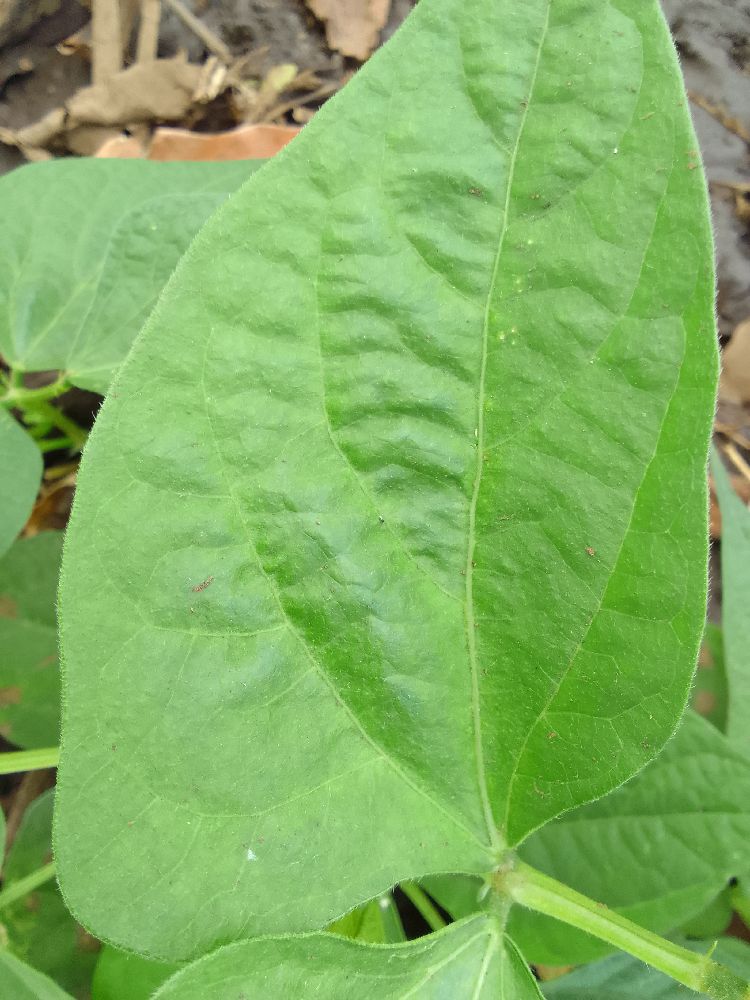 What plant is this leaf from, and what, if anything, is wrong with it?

common bean, healthy
